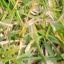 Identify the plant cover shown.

grass
